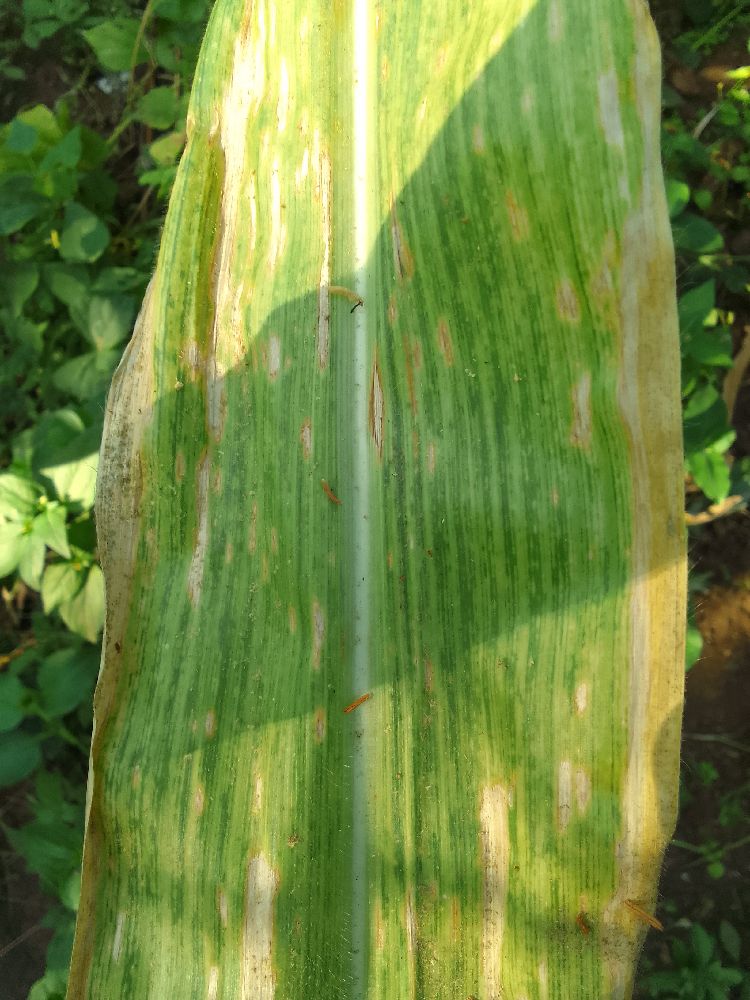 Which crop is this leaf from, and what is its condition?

maize, maize lethal necrosis
